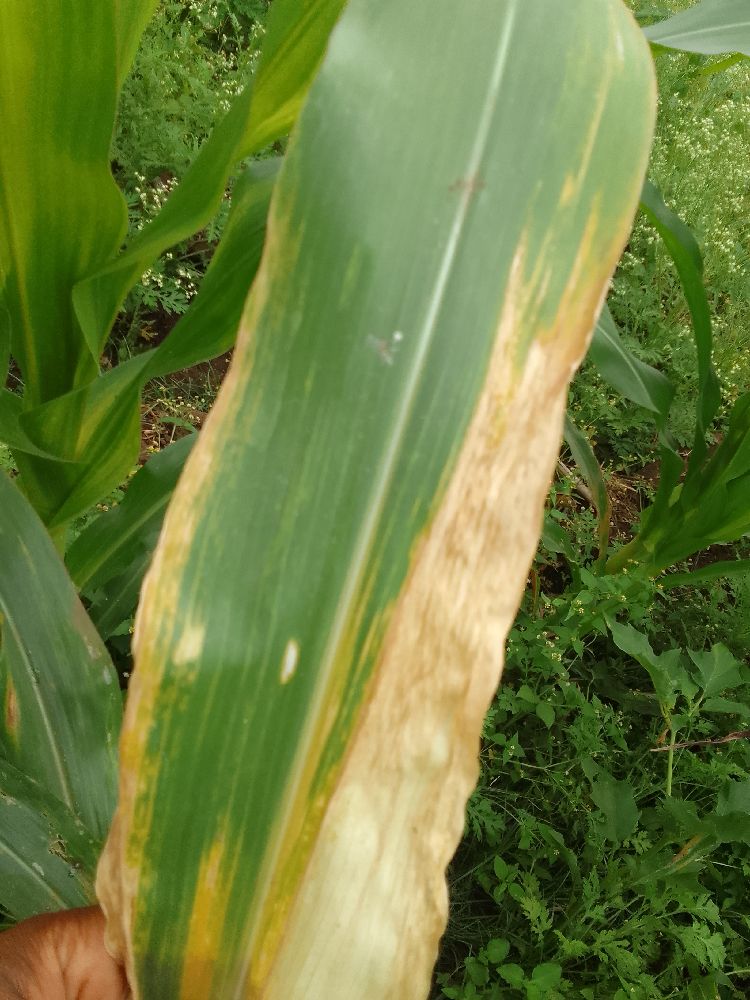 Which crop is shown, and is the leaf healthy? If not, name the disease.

maize, maize lethal necrosis
